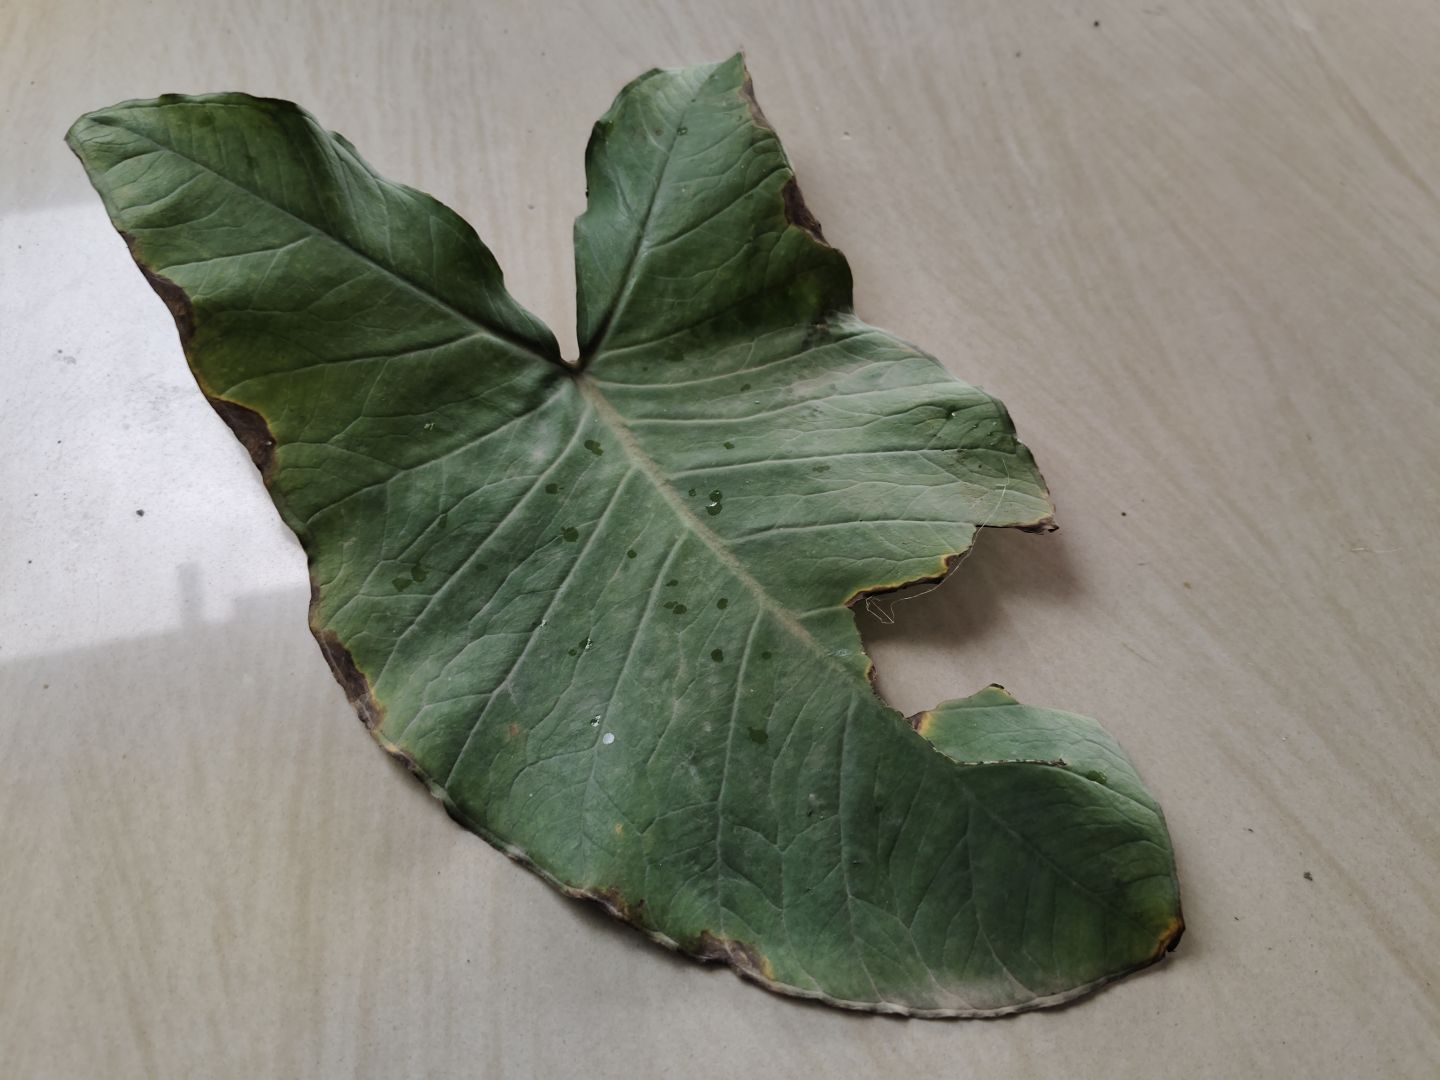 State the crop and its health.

taro, leaf blight
